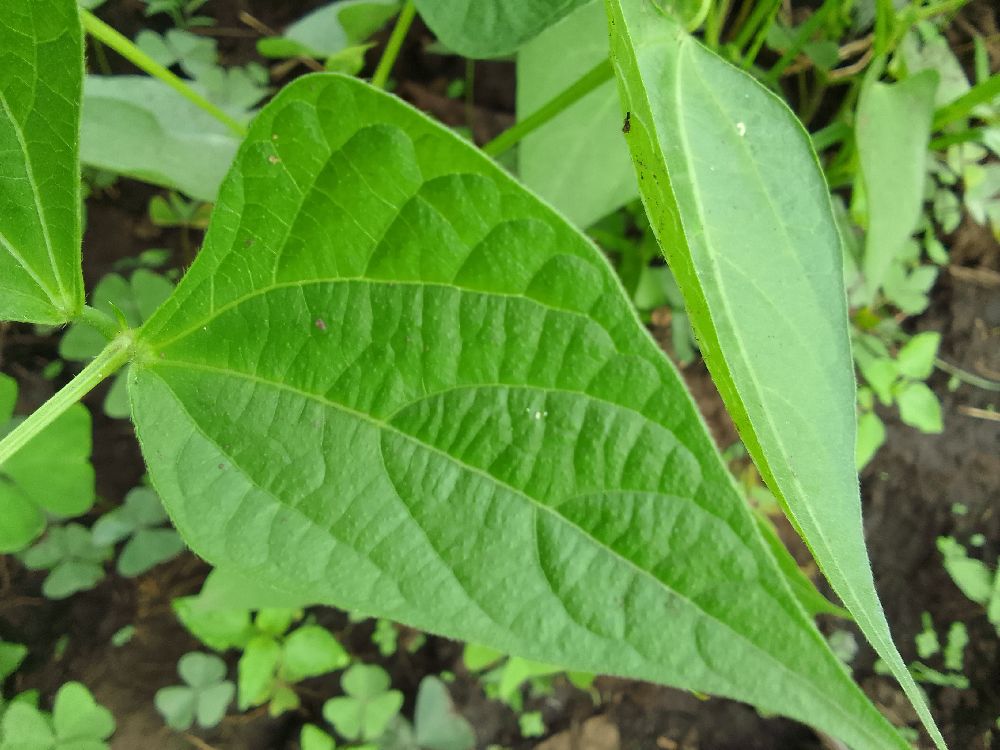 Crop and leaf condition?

common bean, healthy
